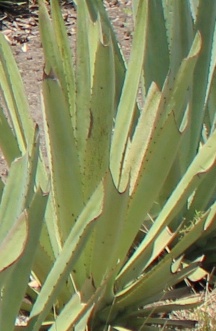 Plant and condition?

agave, small
